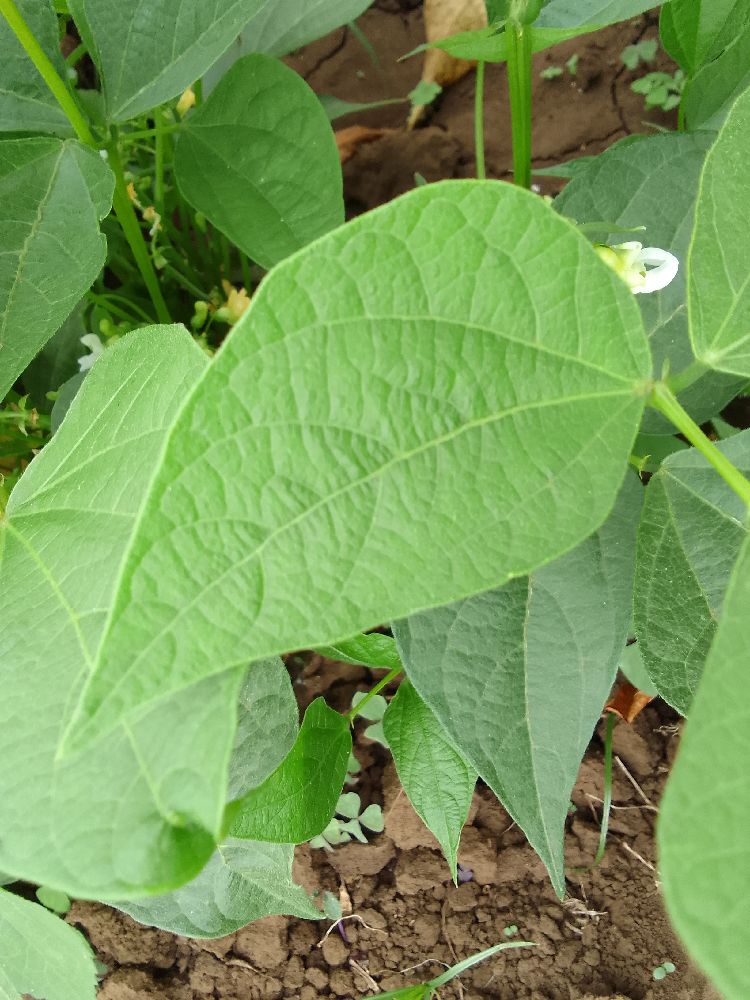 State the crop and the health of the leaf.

common bean, healthy
